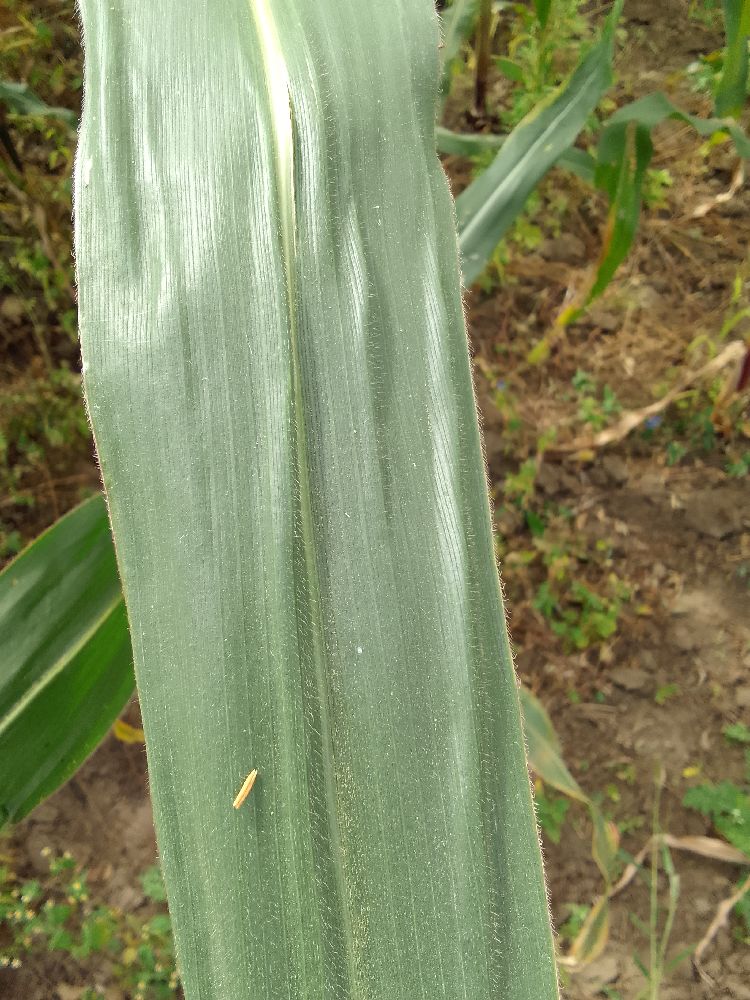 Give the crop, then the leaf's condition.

maize, healthy
